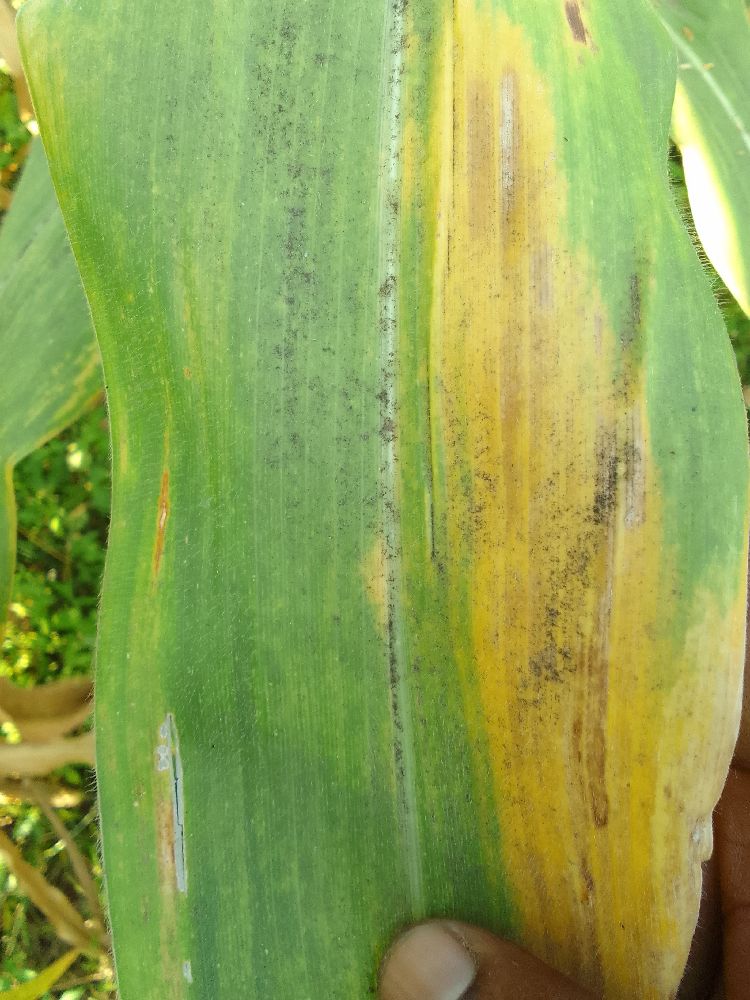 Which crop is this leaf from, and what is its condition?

maize, maize lethal necrosis
